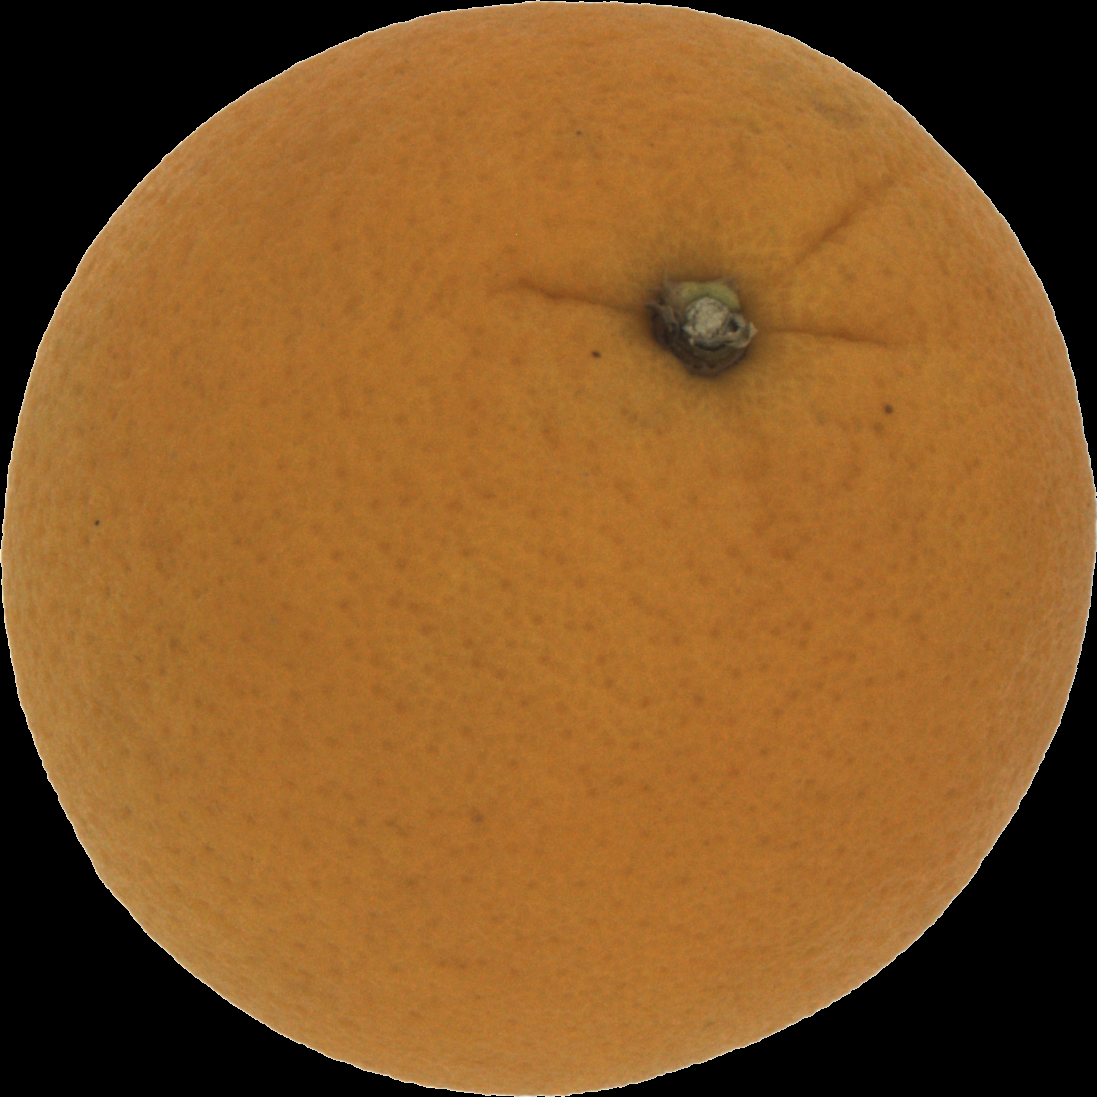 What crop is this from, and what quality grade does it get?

orange, good
